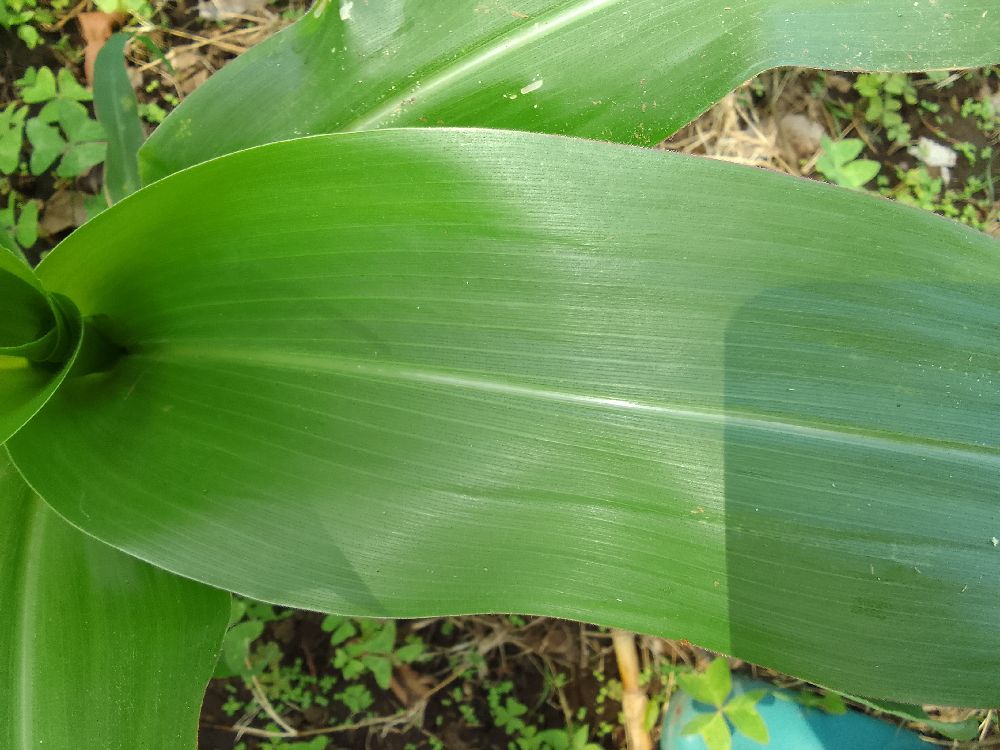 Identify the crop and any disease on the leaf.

maize, healthy
